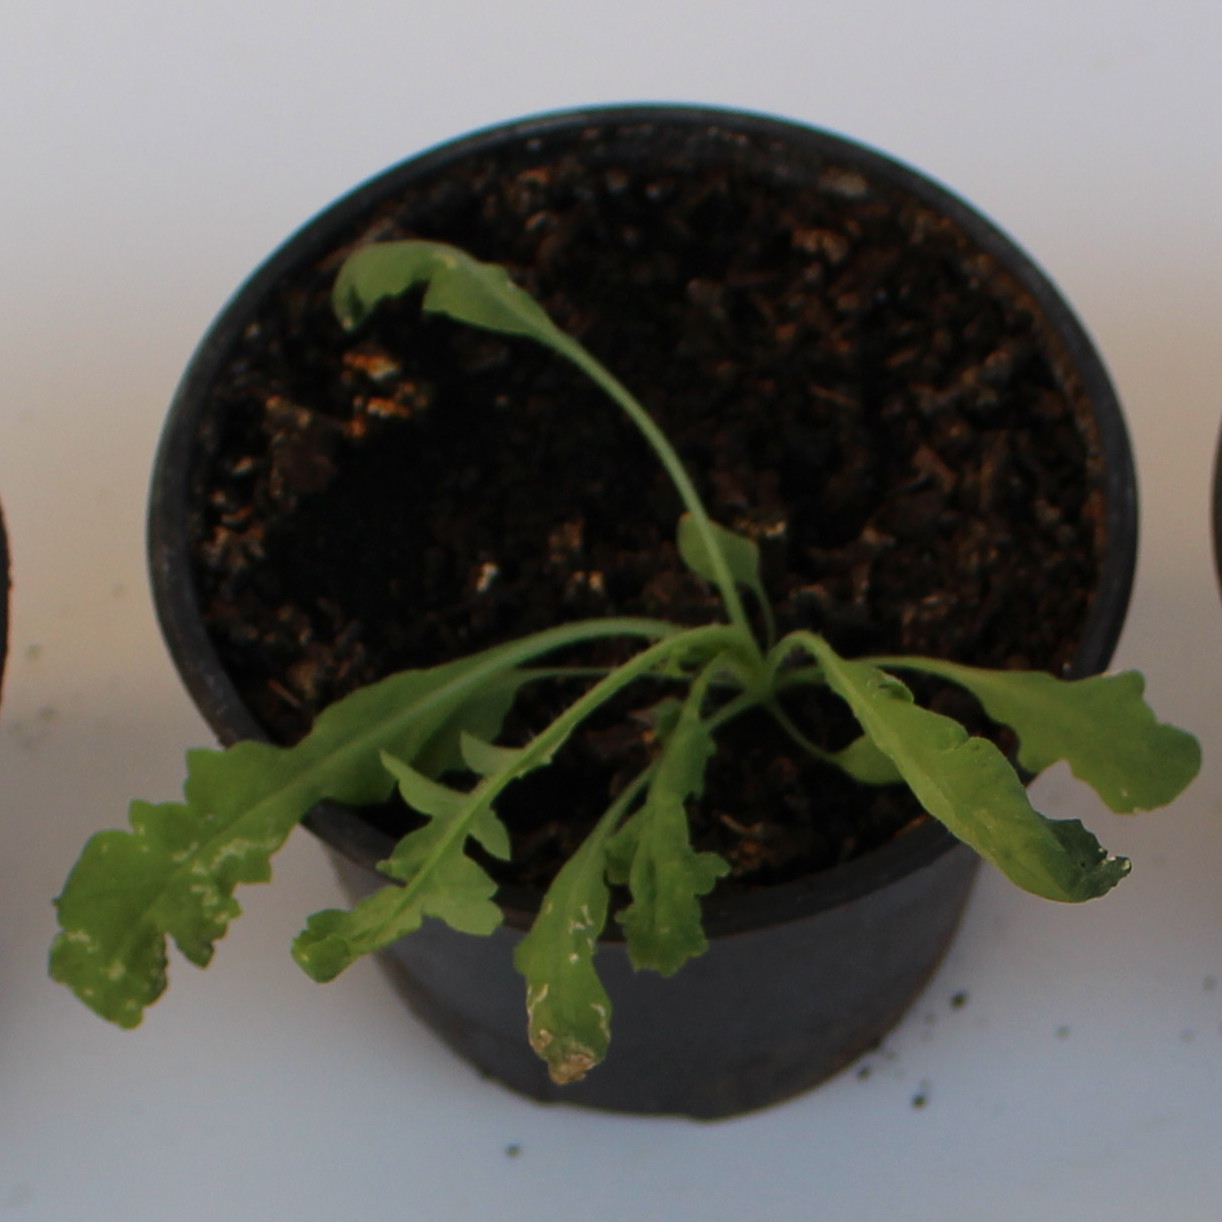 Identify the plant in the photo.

Papaver rhoeas
